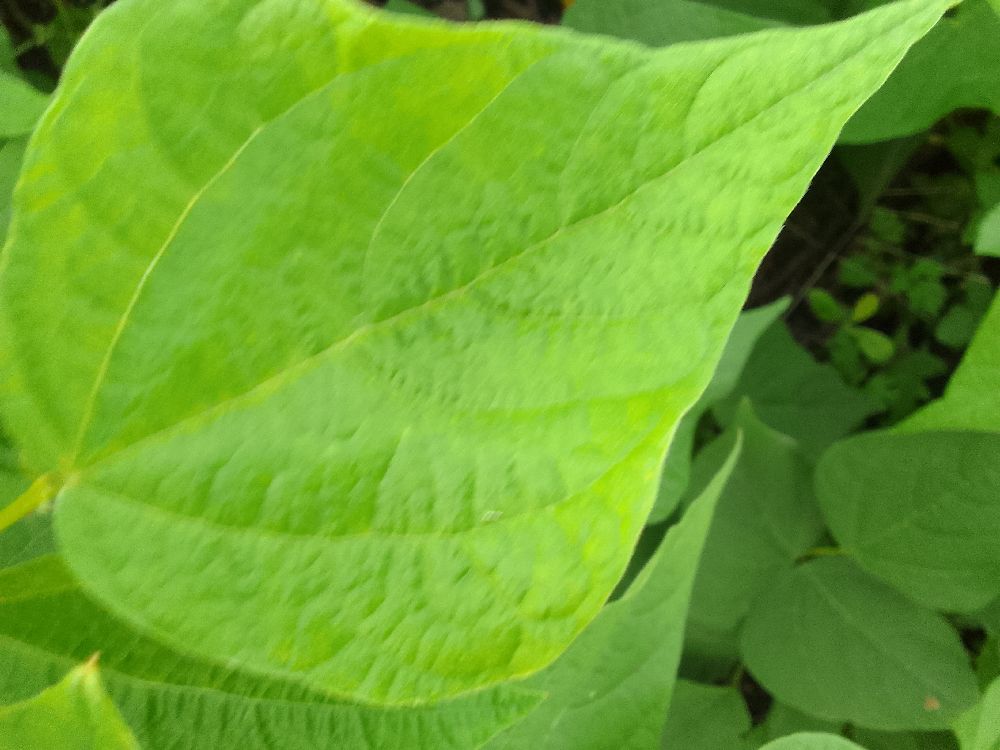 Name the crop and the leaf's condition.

common bean, healthy
